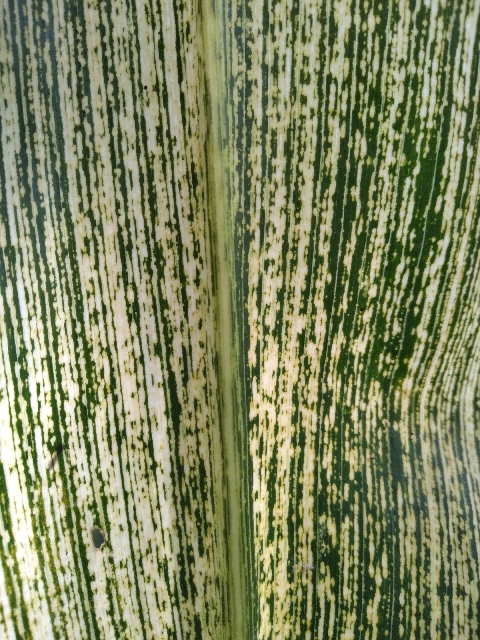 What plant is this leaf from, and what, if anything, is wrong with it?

maize, maize streak virus
